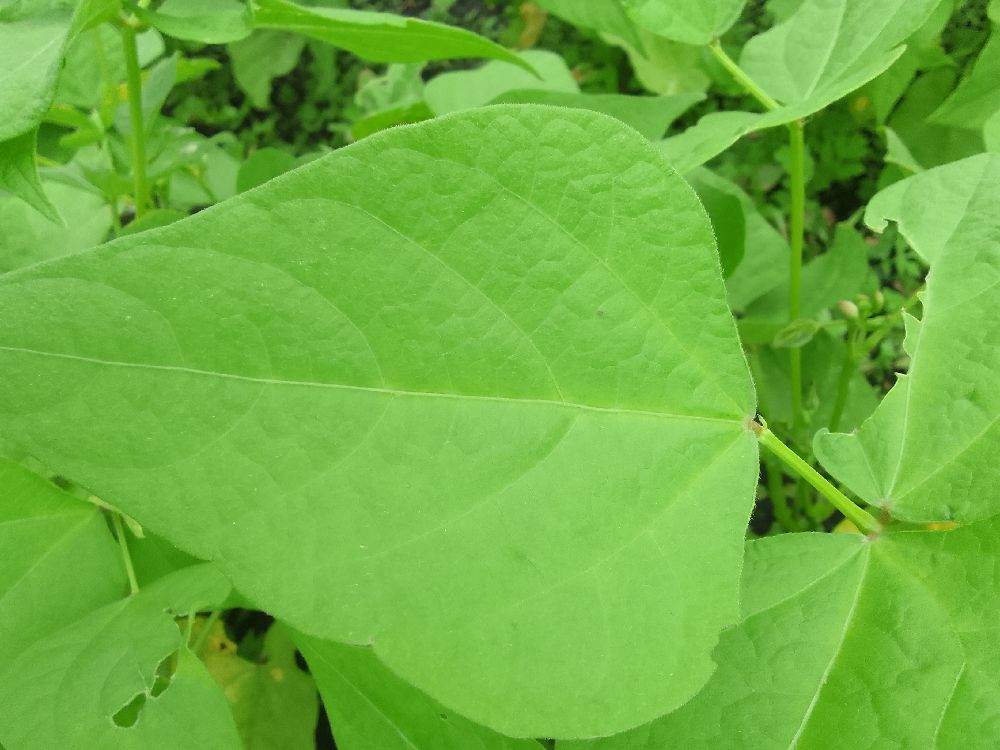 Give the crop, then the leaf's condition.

common bean, healthy
